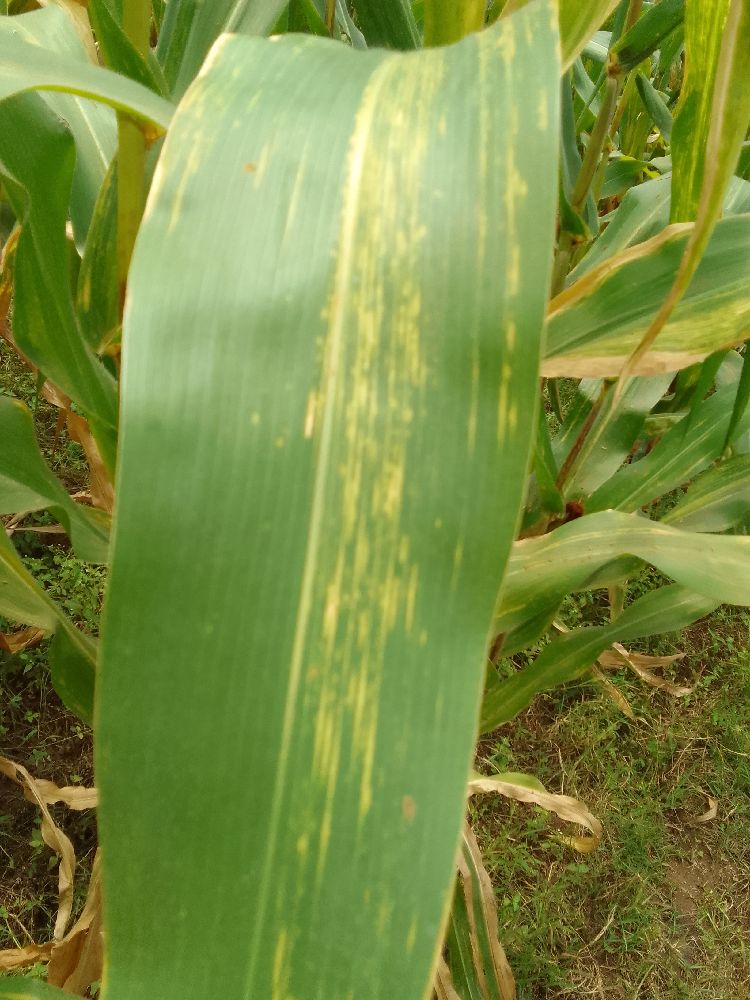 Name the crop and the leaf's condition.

maize, maize lethal necrosis
